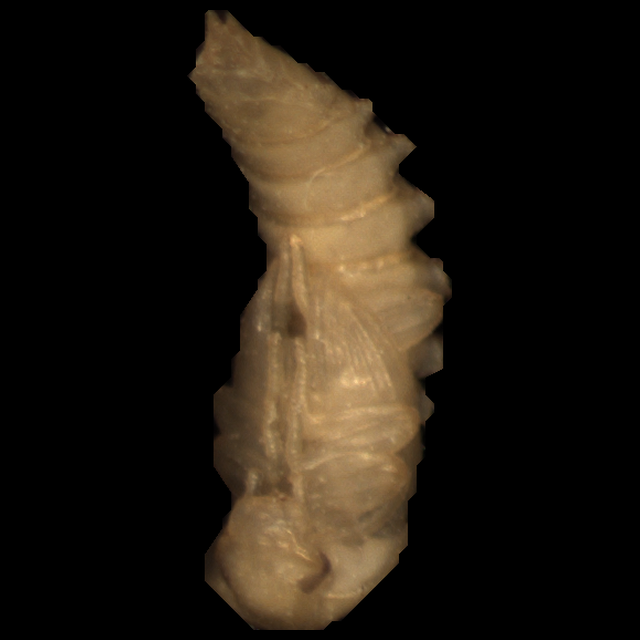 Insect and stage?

mealworm pupa
